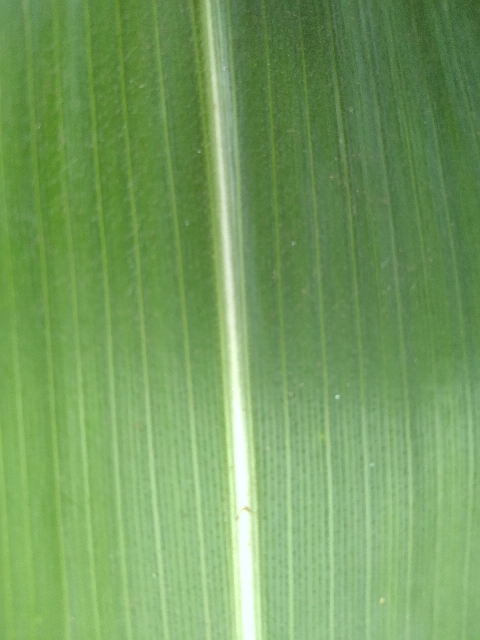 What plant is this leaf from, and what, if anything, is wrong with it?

maize, healthy
